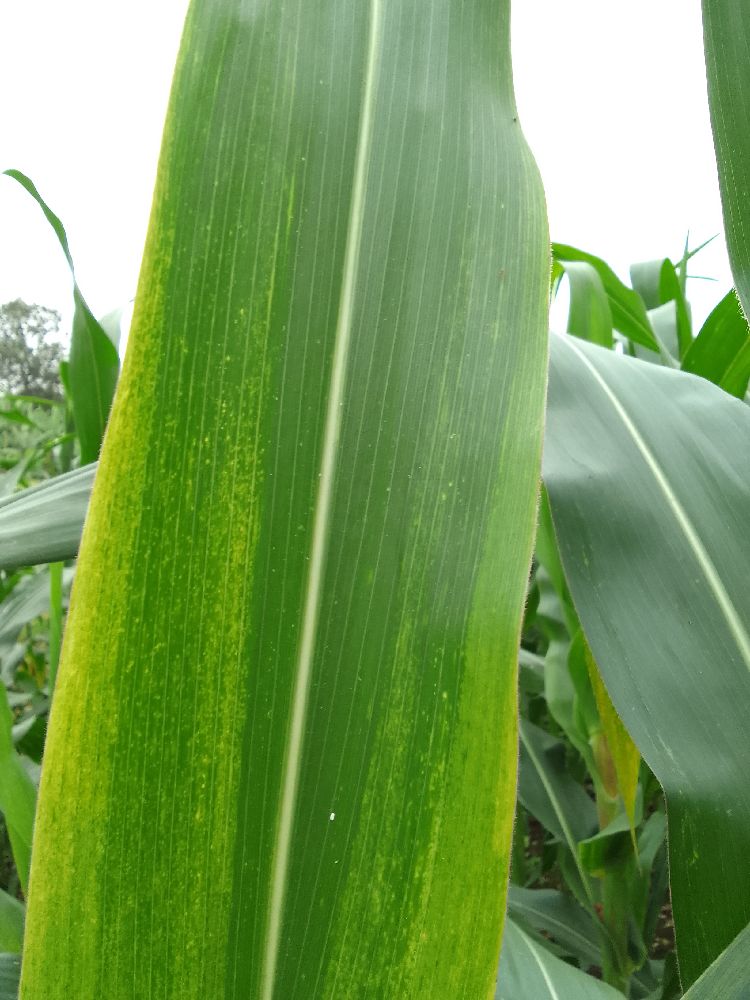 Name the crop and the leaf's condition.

maize, maize lethal necrosis
